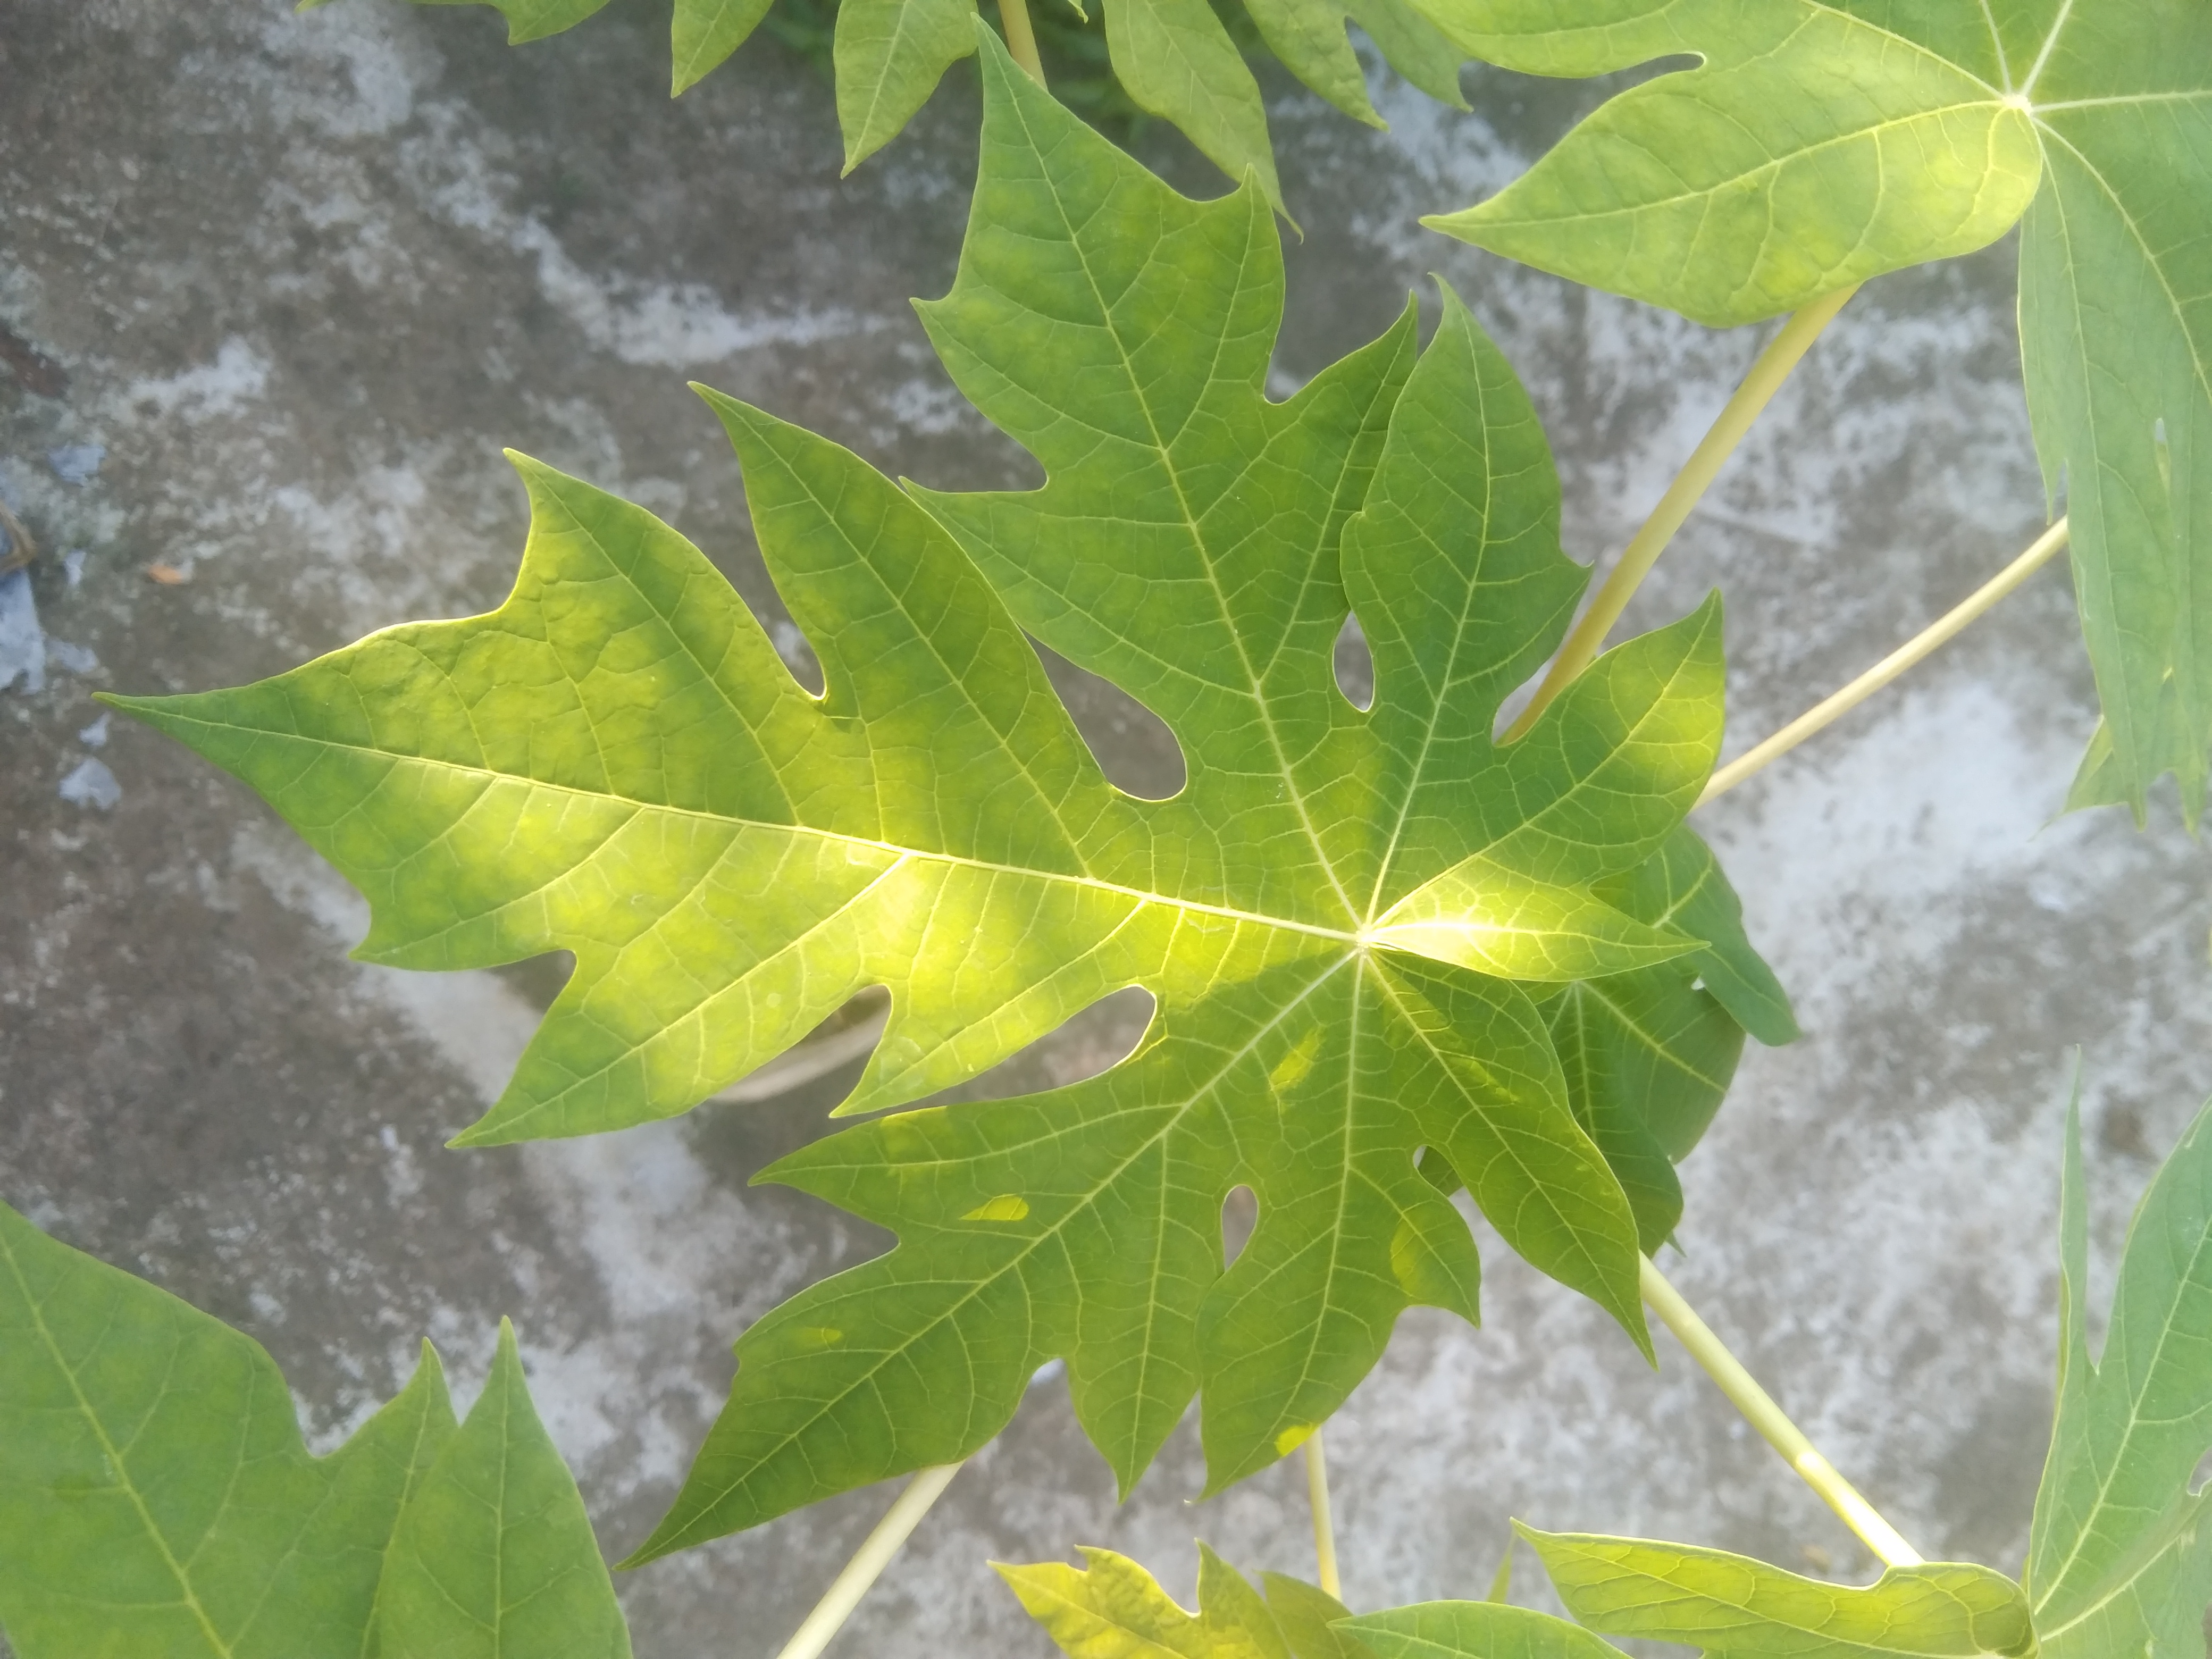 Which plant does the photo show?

papaya
